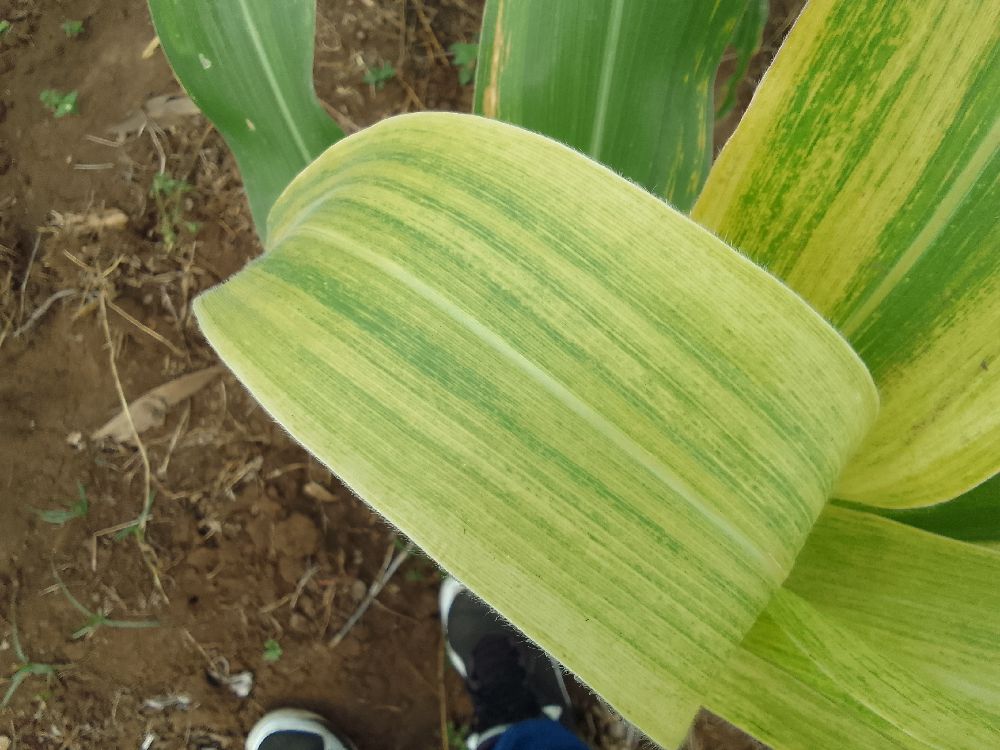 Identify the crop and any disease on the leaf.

maize, maize lethal necrosis
